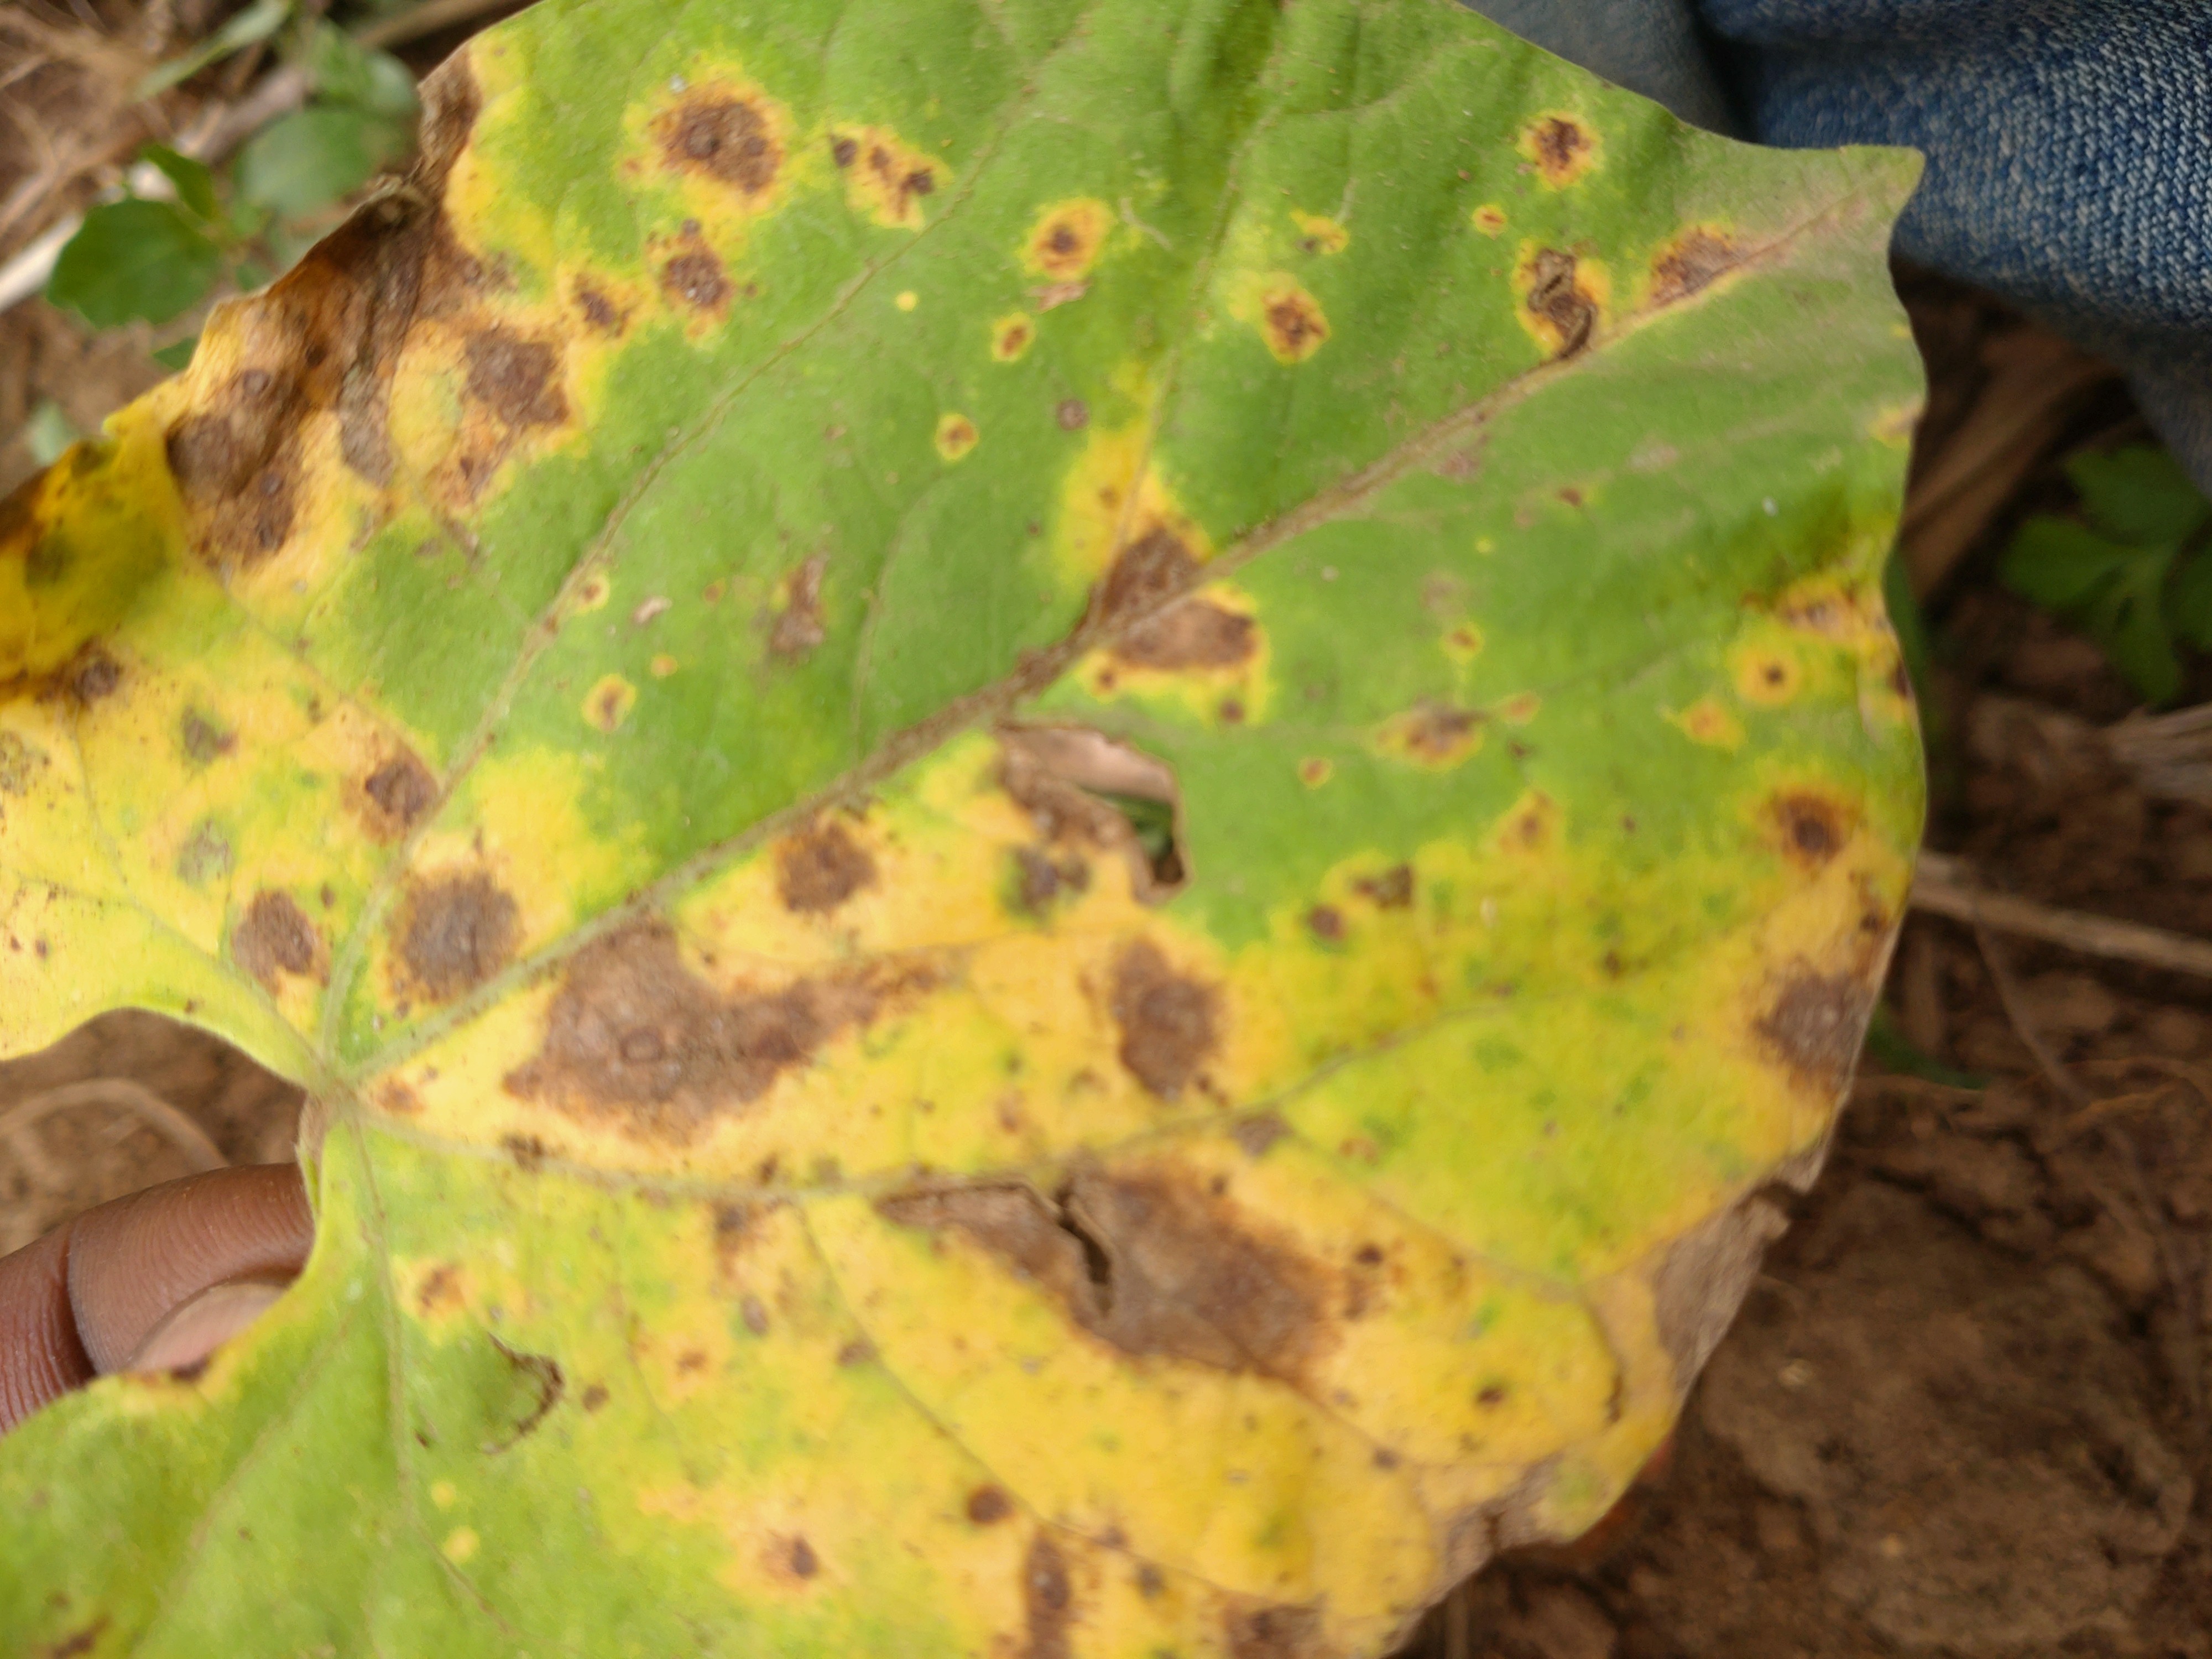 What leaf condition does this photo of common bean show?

rust
